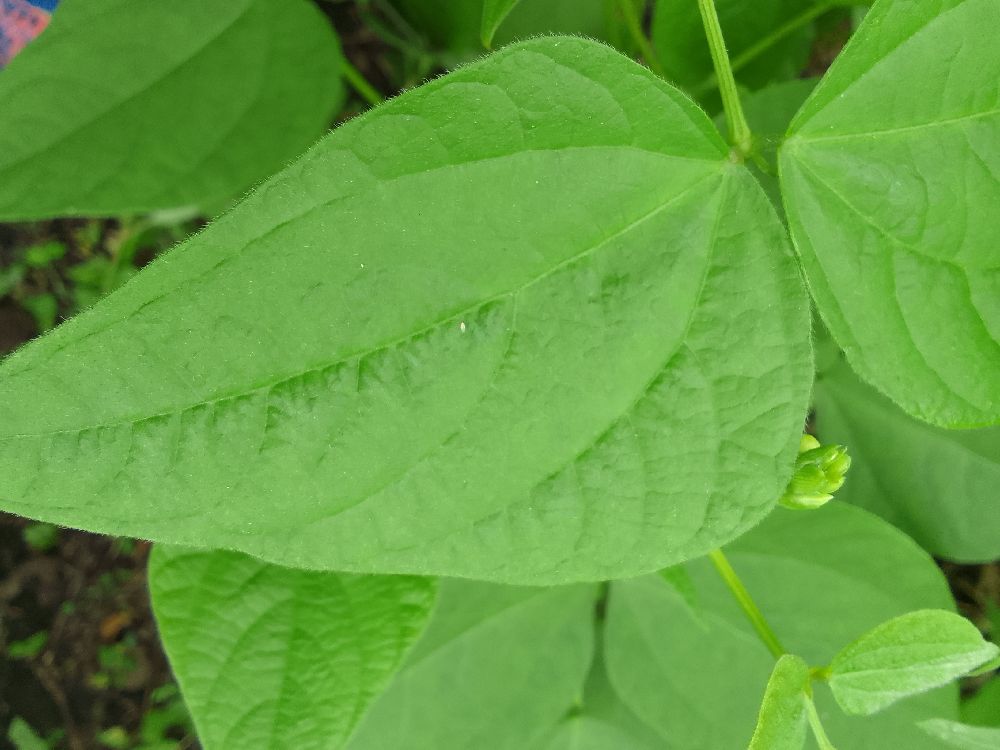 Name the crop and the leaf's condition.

common bean, healthy
